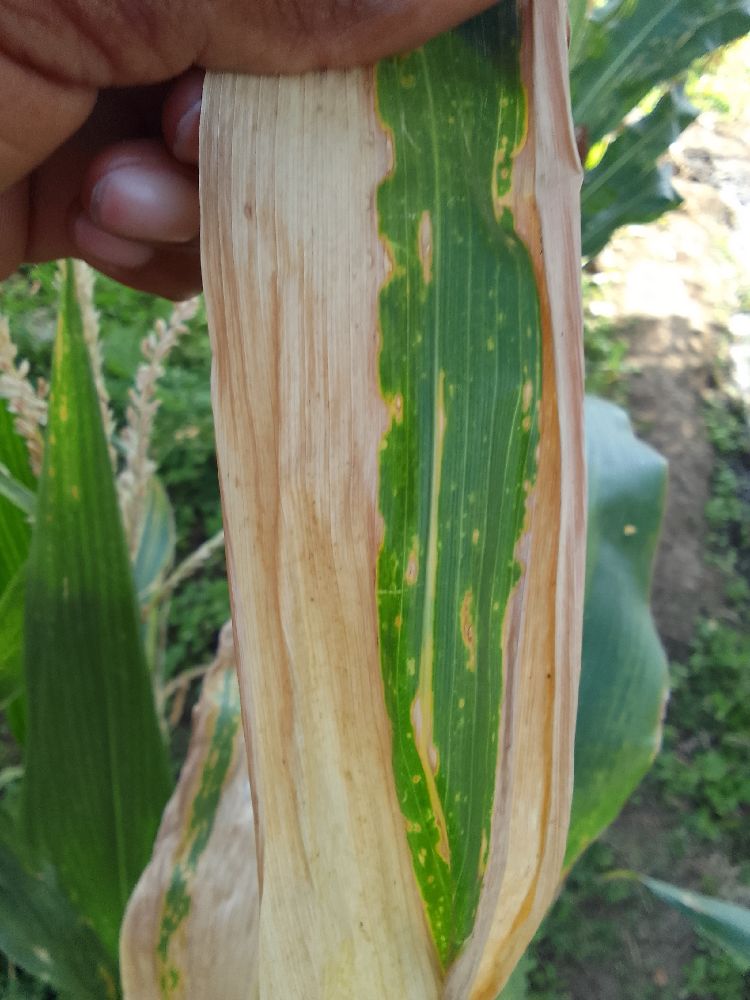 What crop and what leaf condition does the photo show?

maize, maize lethal necrosis
